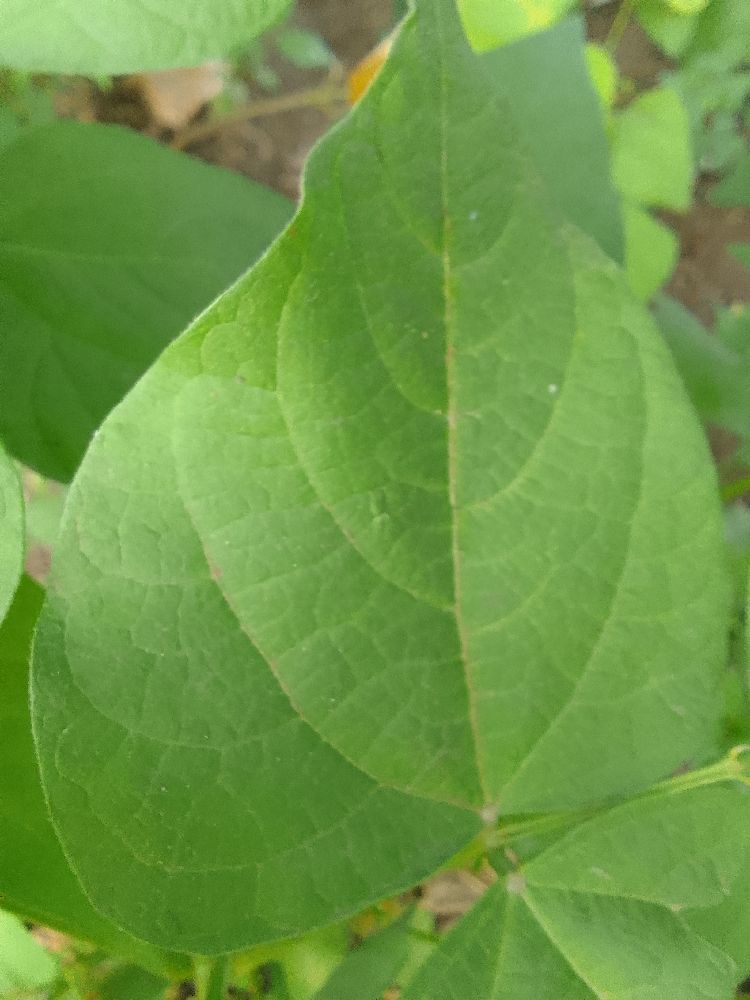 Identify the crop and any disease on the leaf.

common bean, healthy
